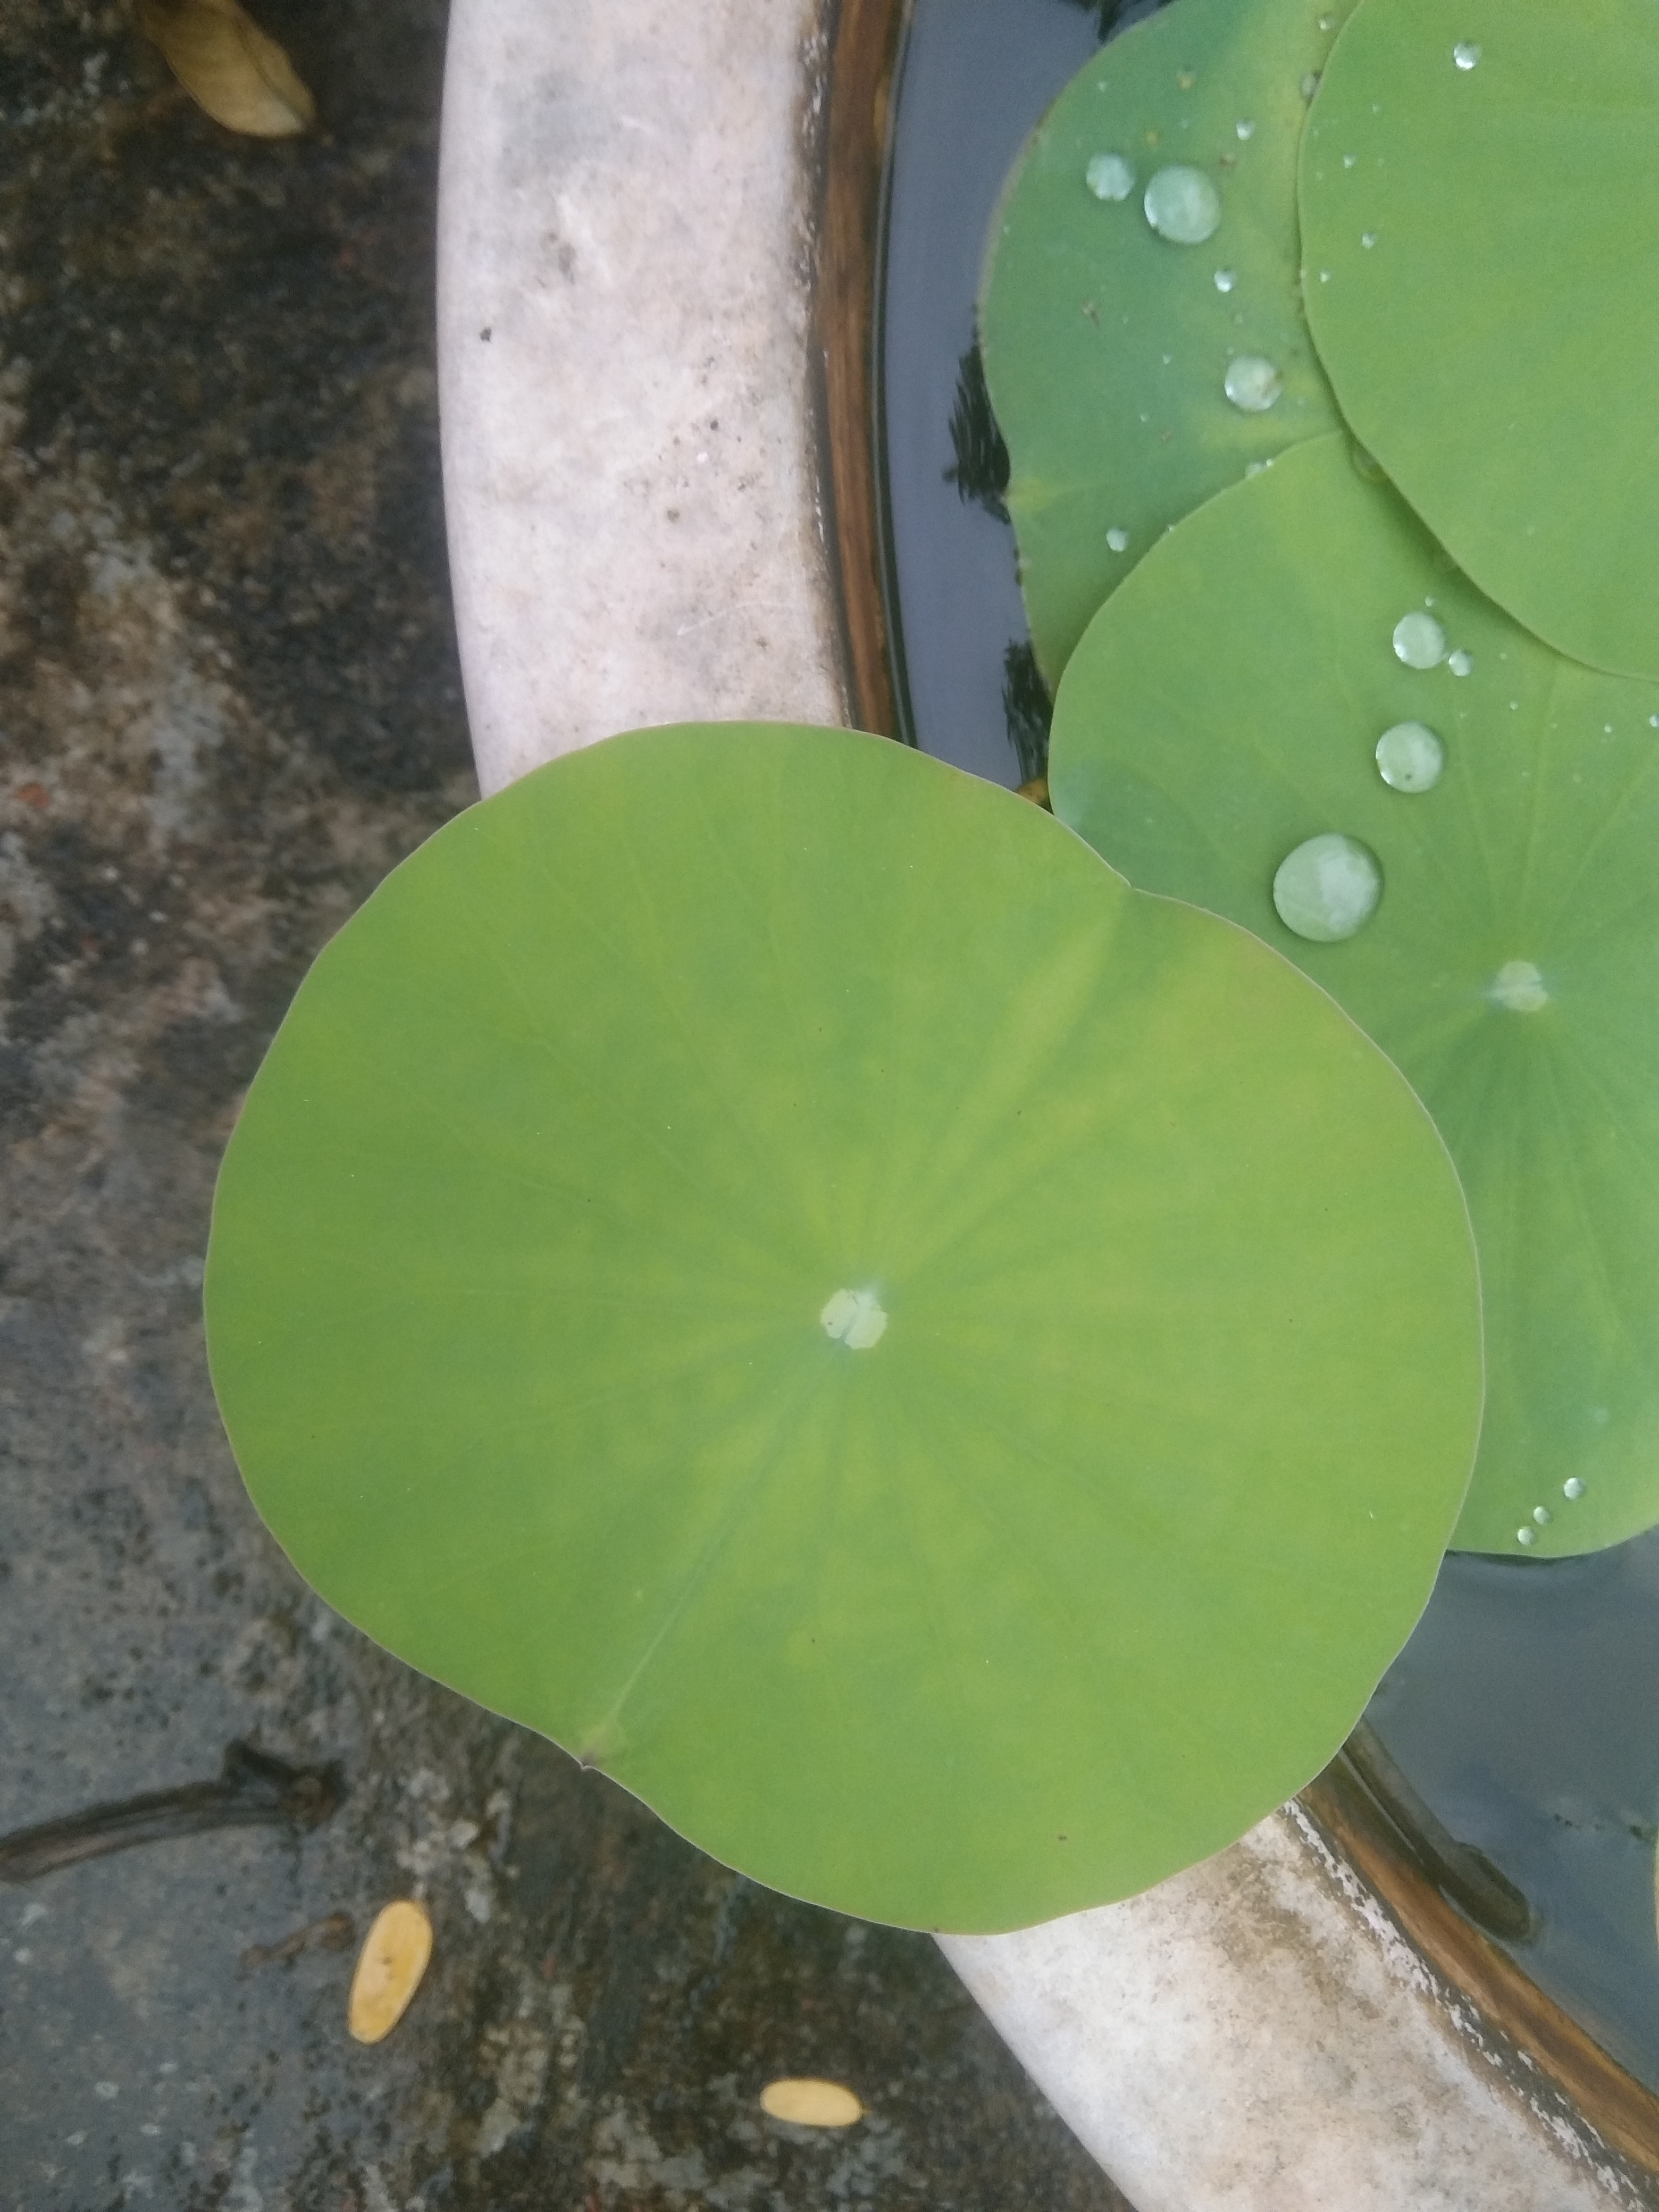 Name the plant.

lotus
